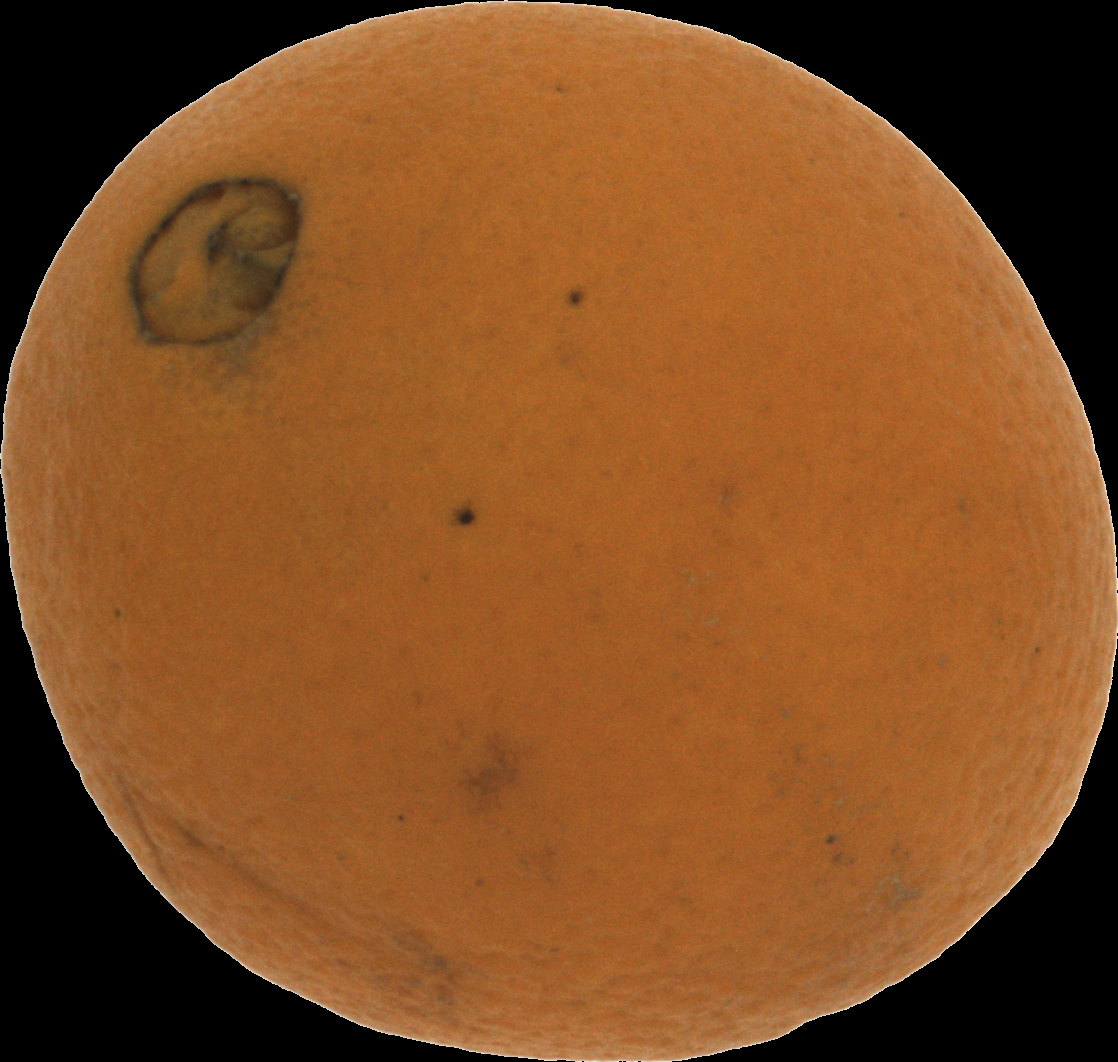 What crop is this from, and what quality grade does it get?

orange, bad
